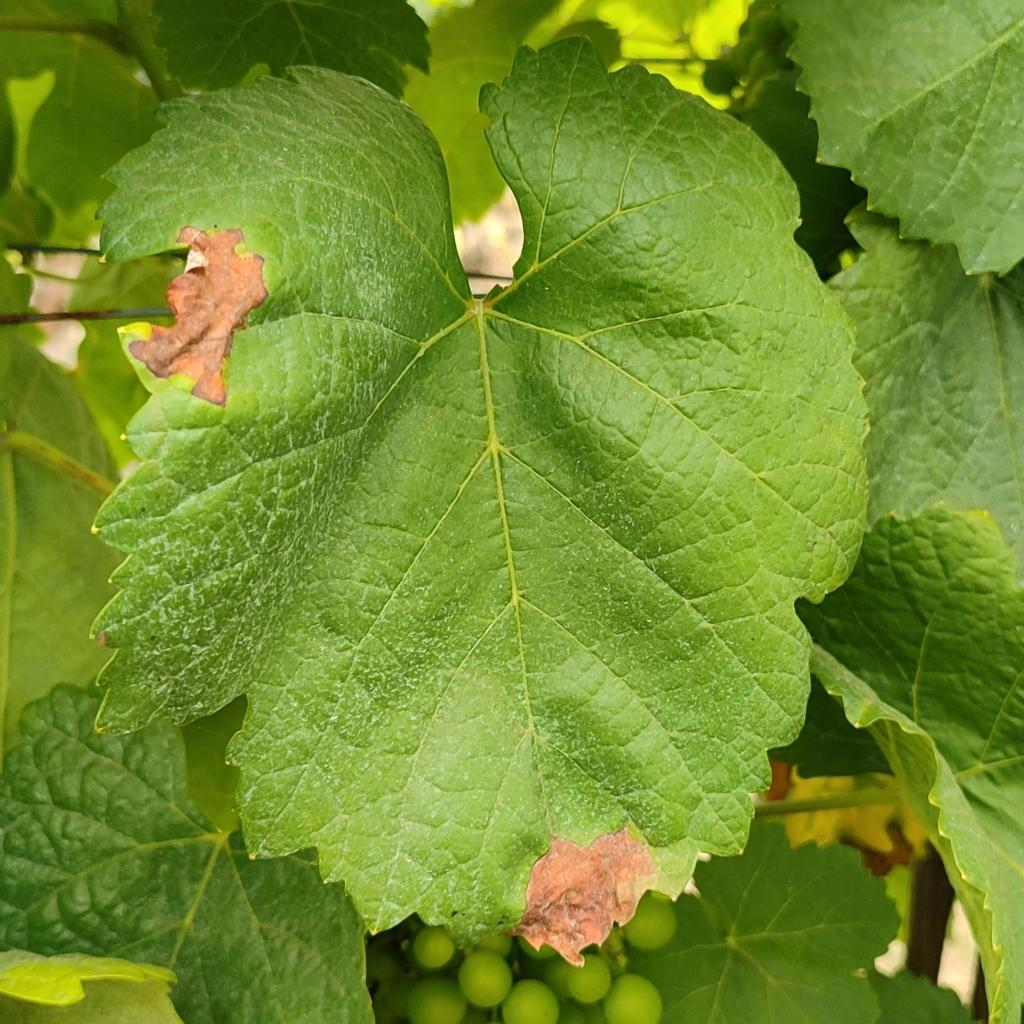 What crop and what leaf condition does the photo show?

grapevine, downy mildew
